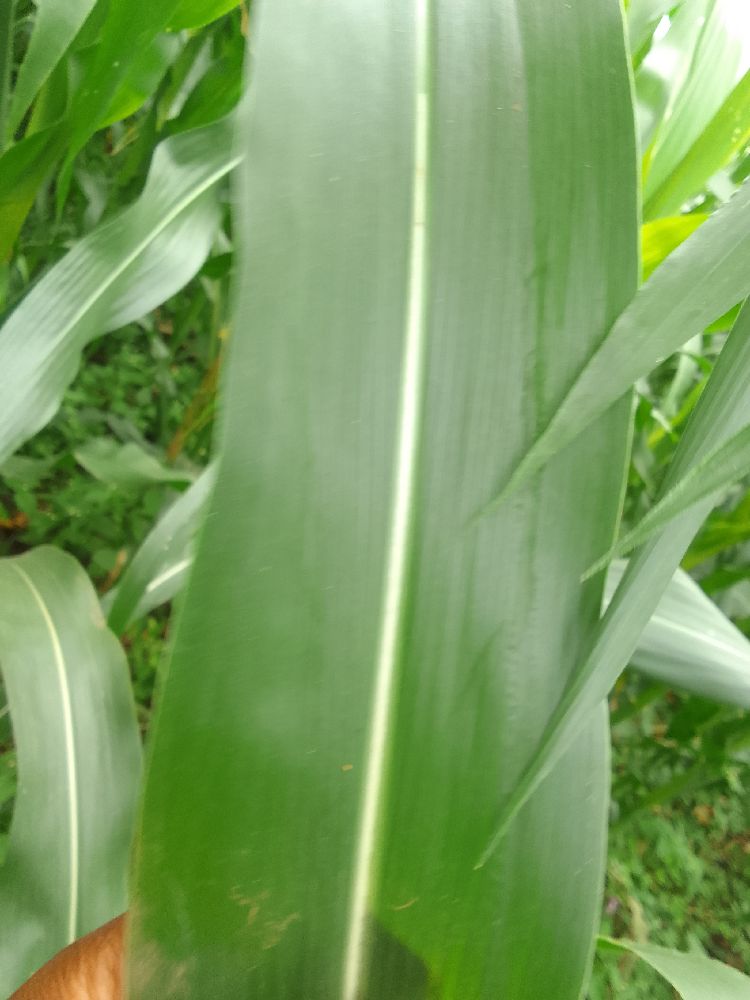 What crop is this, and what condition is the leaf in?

maize, healthy
